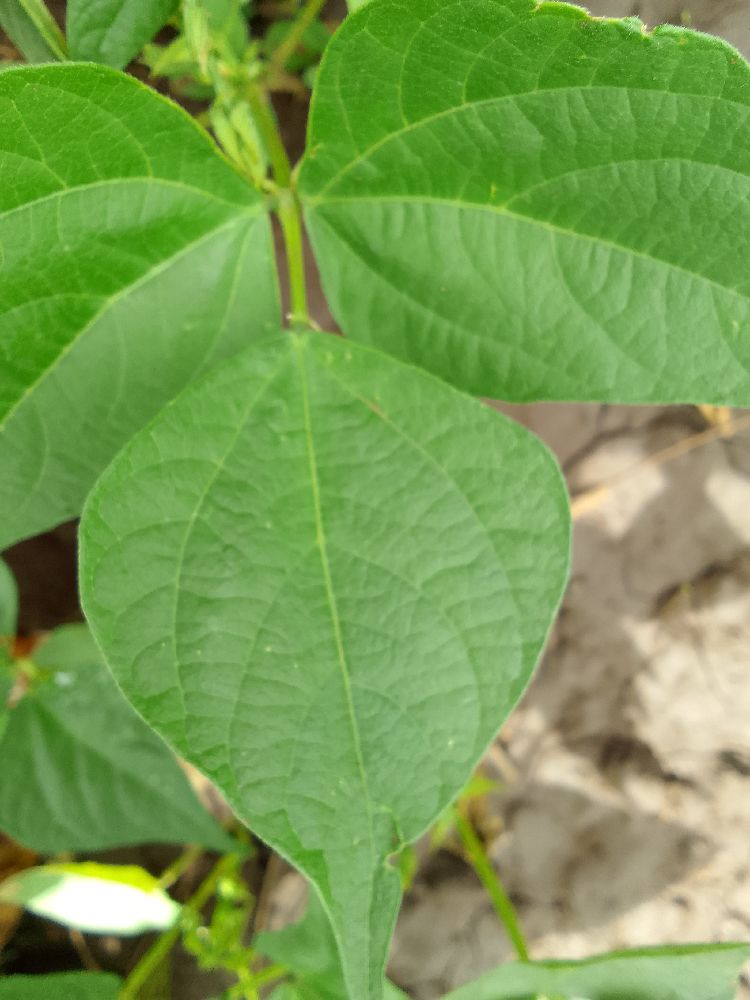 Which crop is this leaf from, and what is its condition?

common bean, healthy
